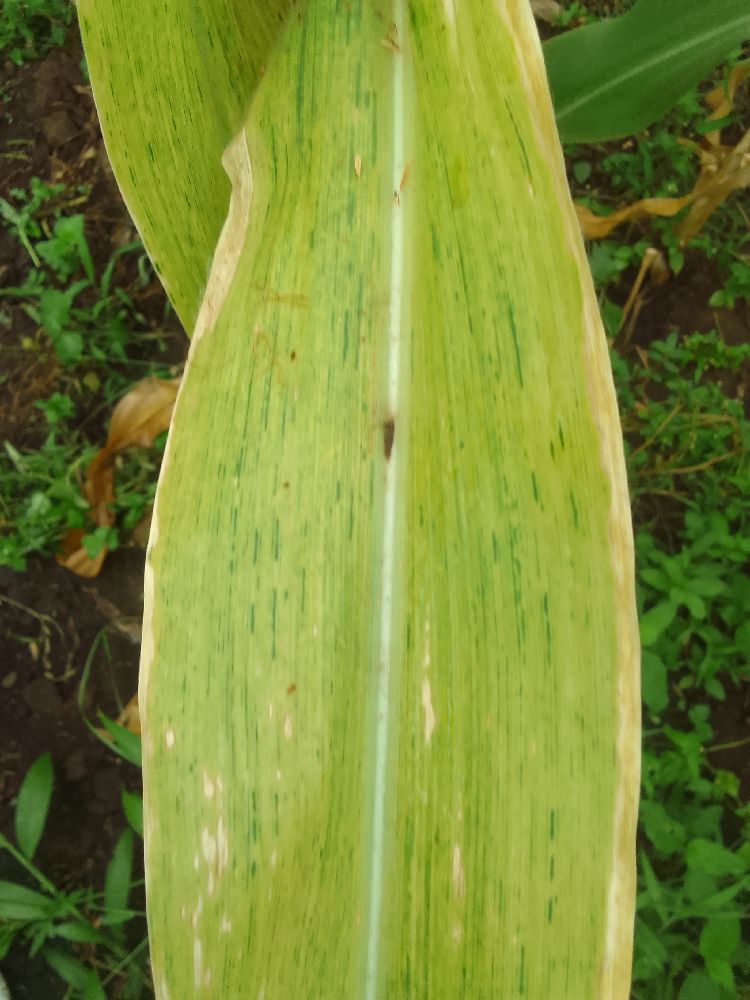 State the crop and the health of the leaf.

maize, maize lethal necrosis
